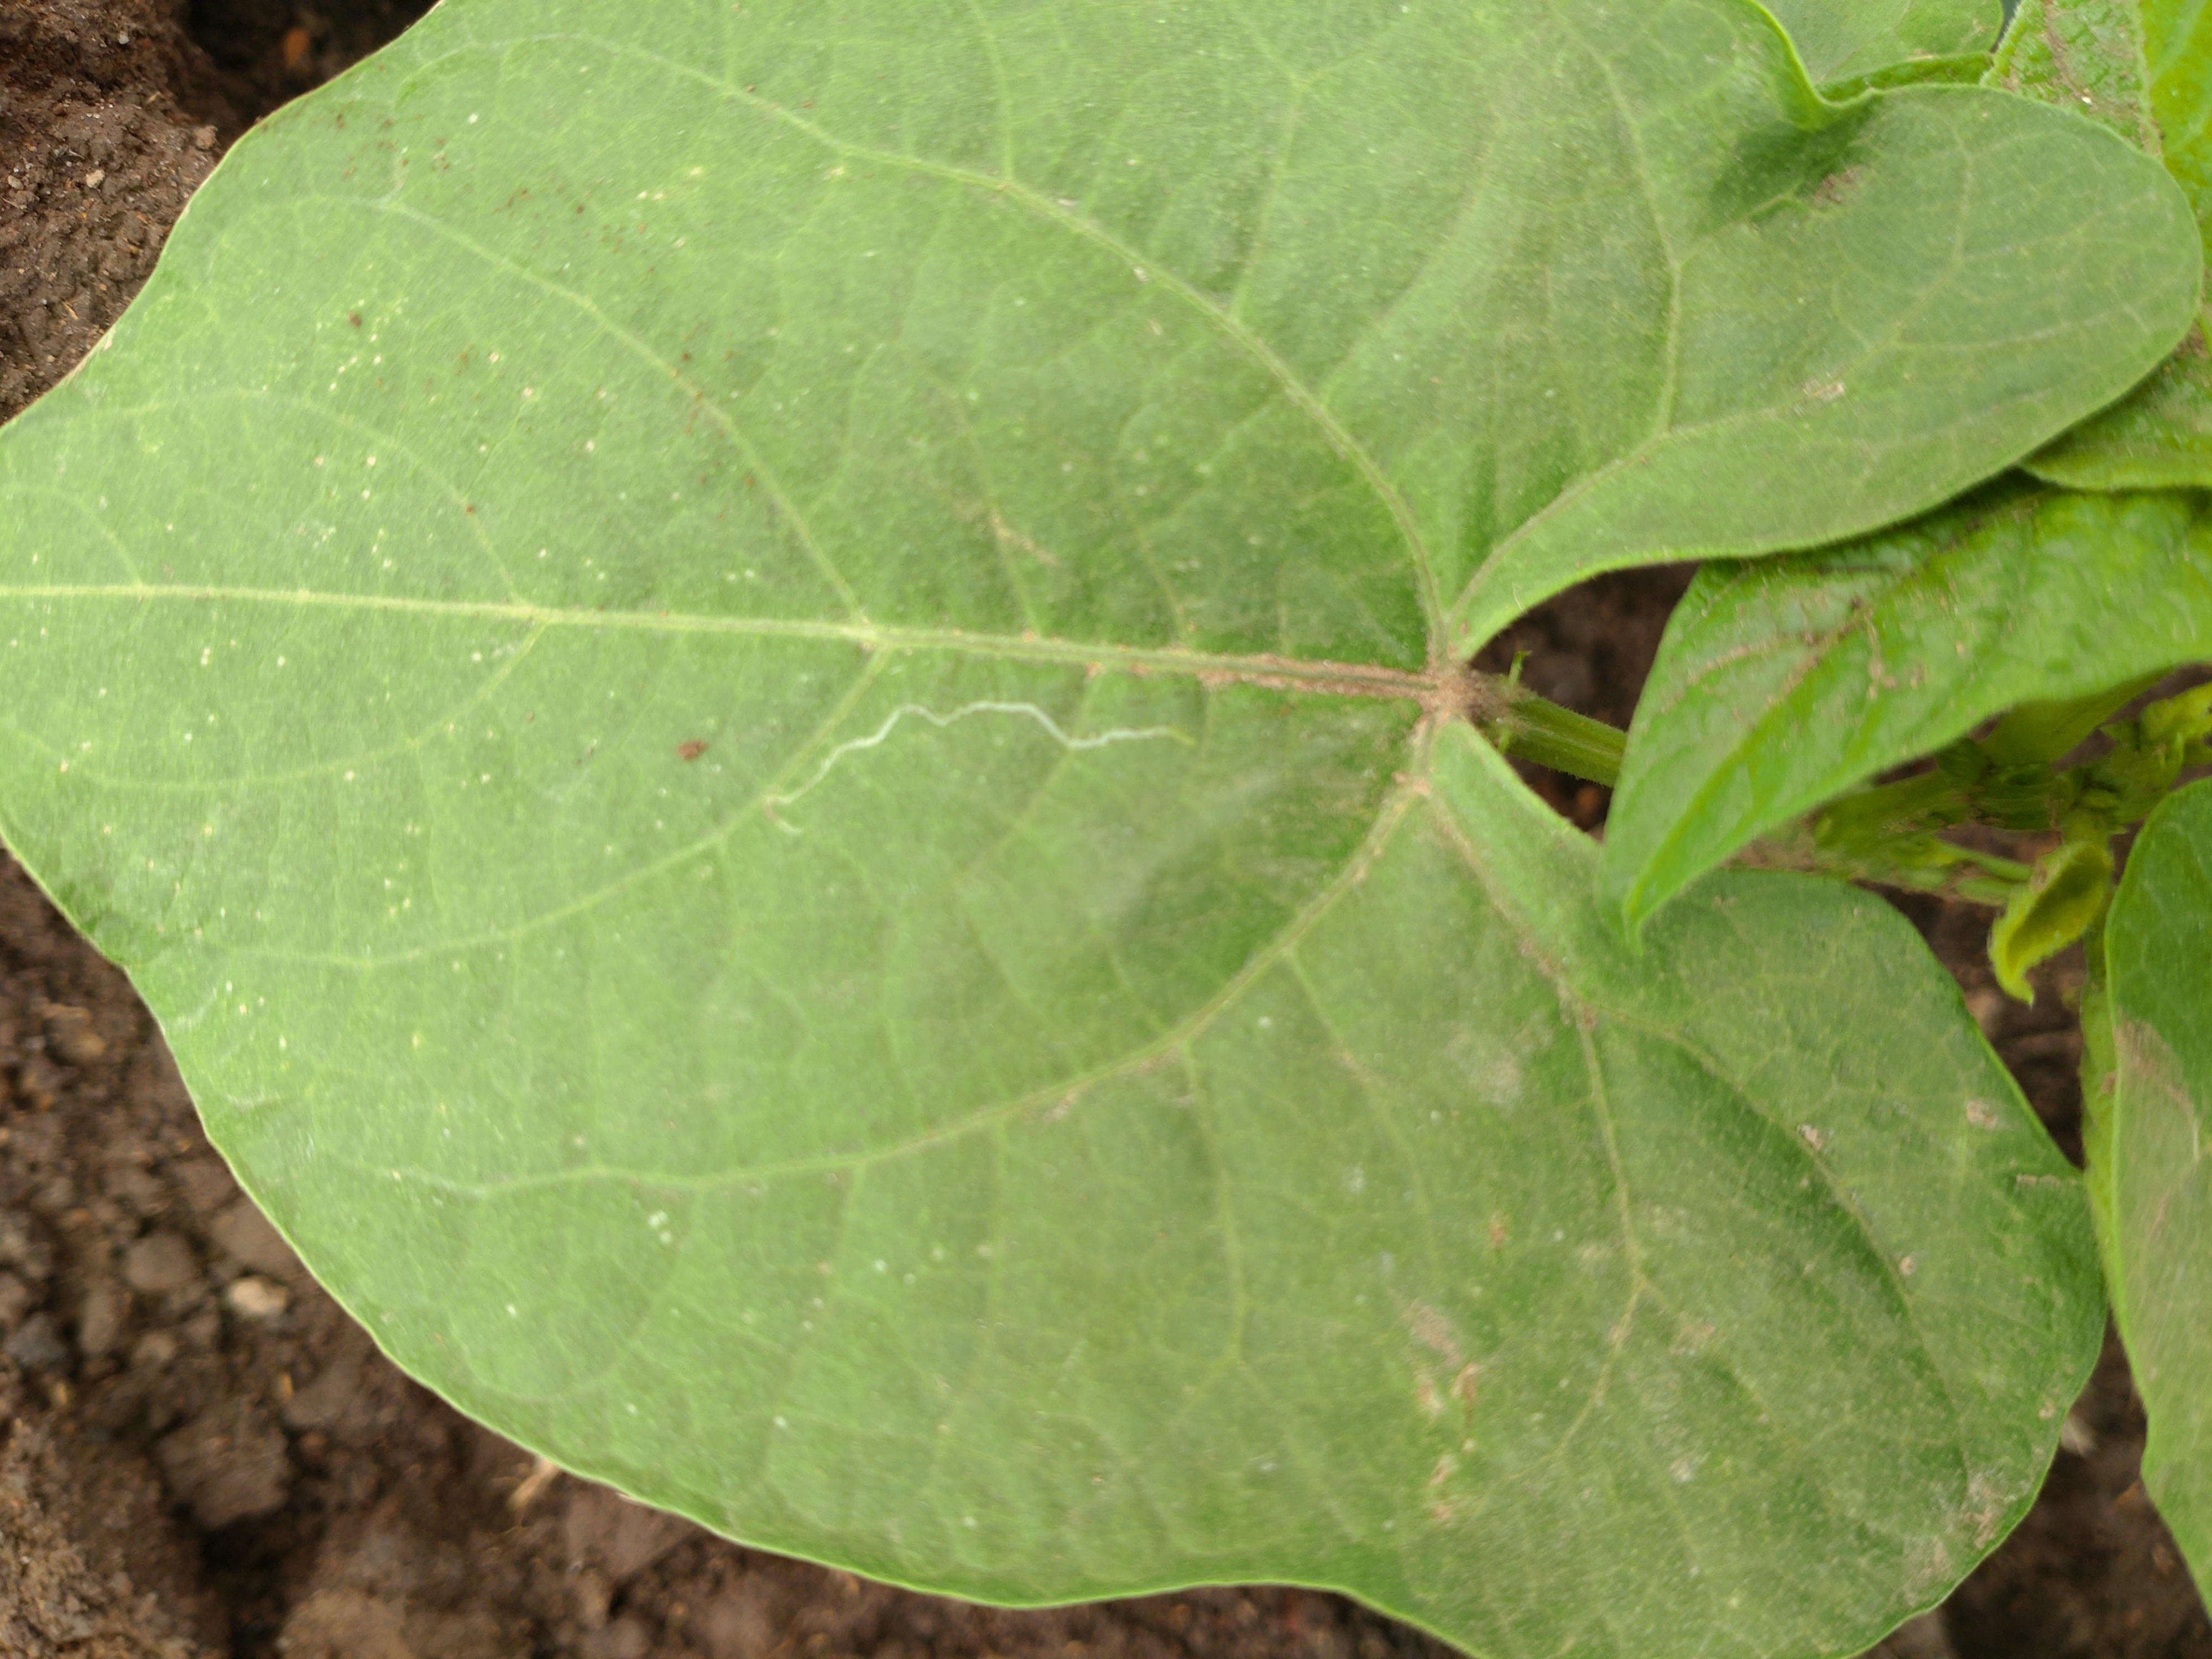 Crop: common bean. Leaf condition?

healthy
